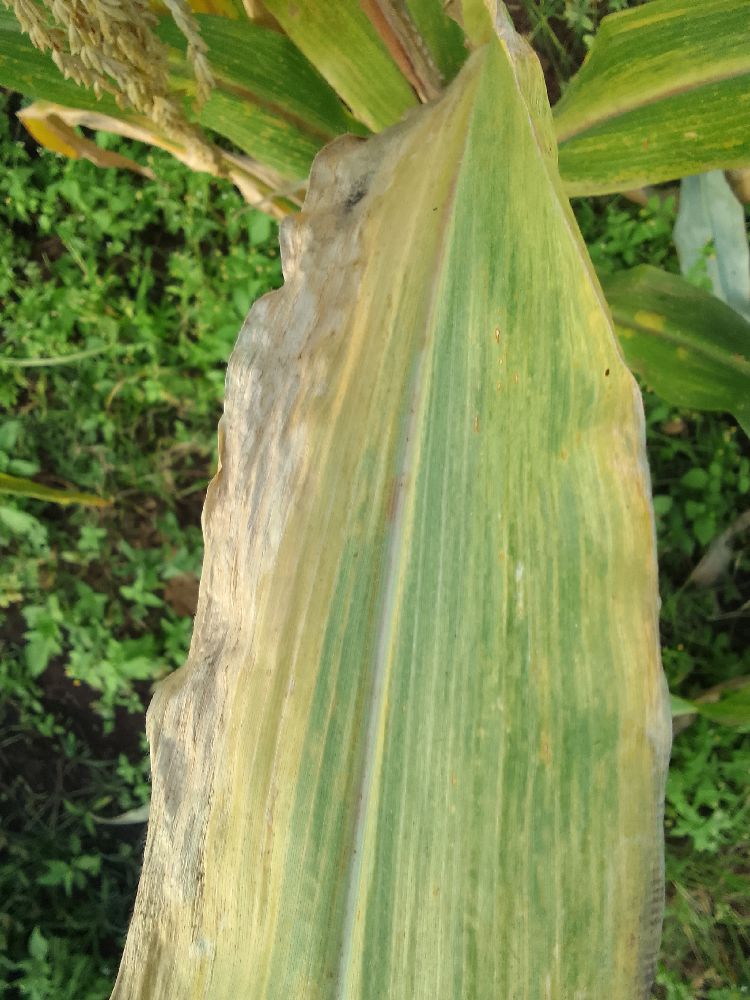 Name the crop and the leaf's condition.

maize, maize lethal necrosis
